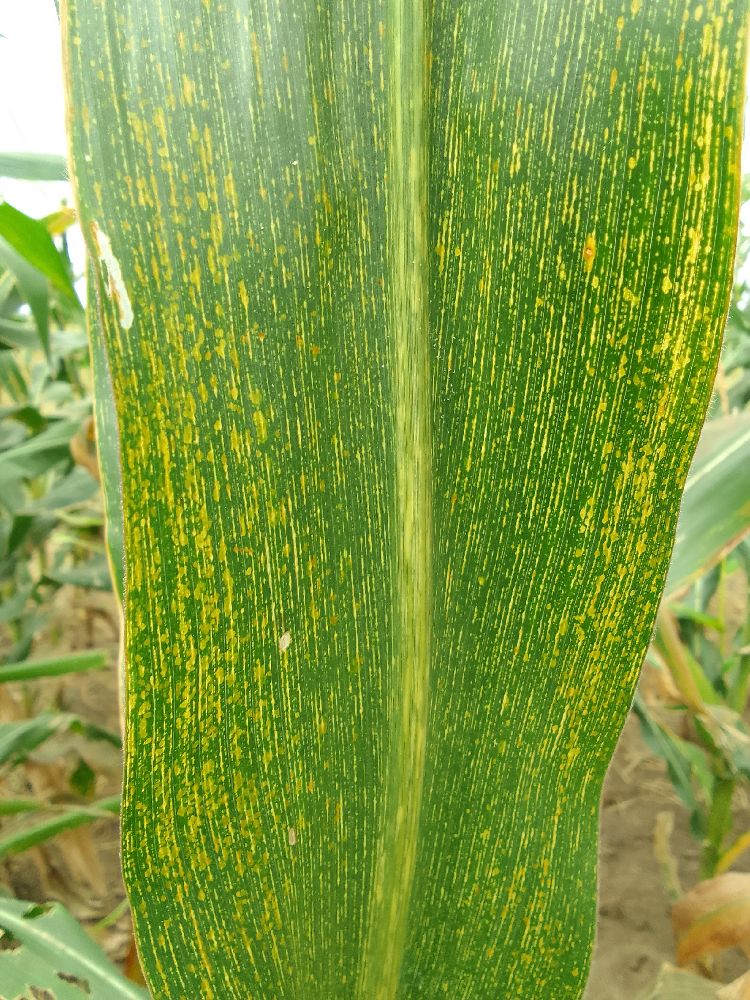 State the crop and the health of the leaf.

maize, maize streak virus
